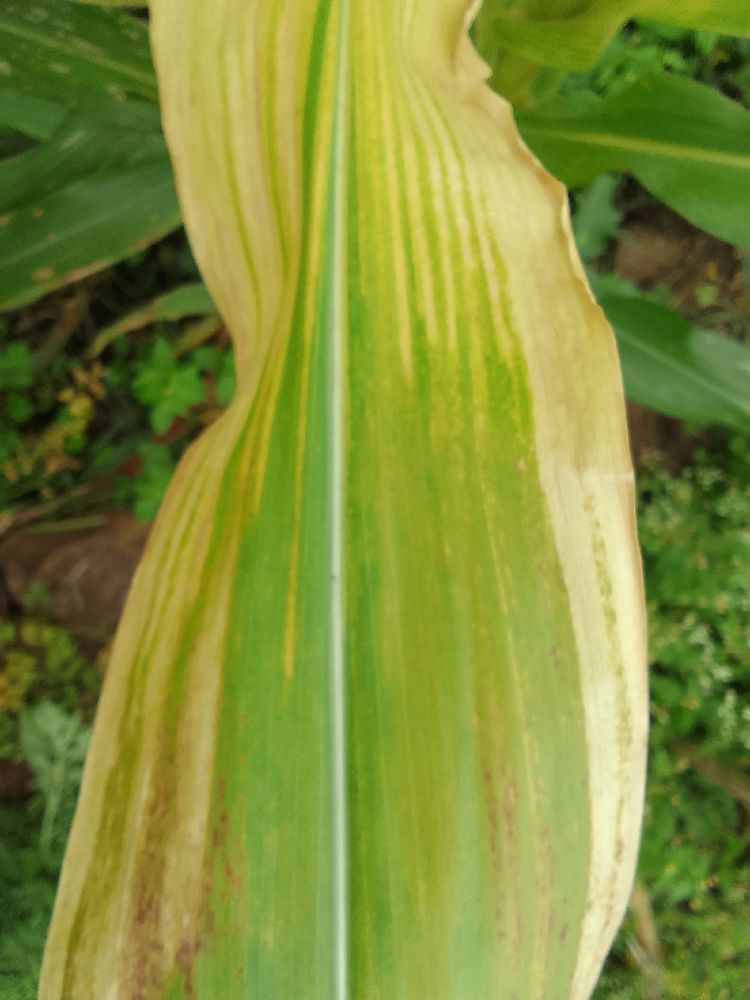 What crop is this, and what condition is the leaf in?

maize, maize lethal necrosis
